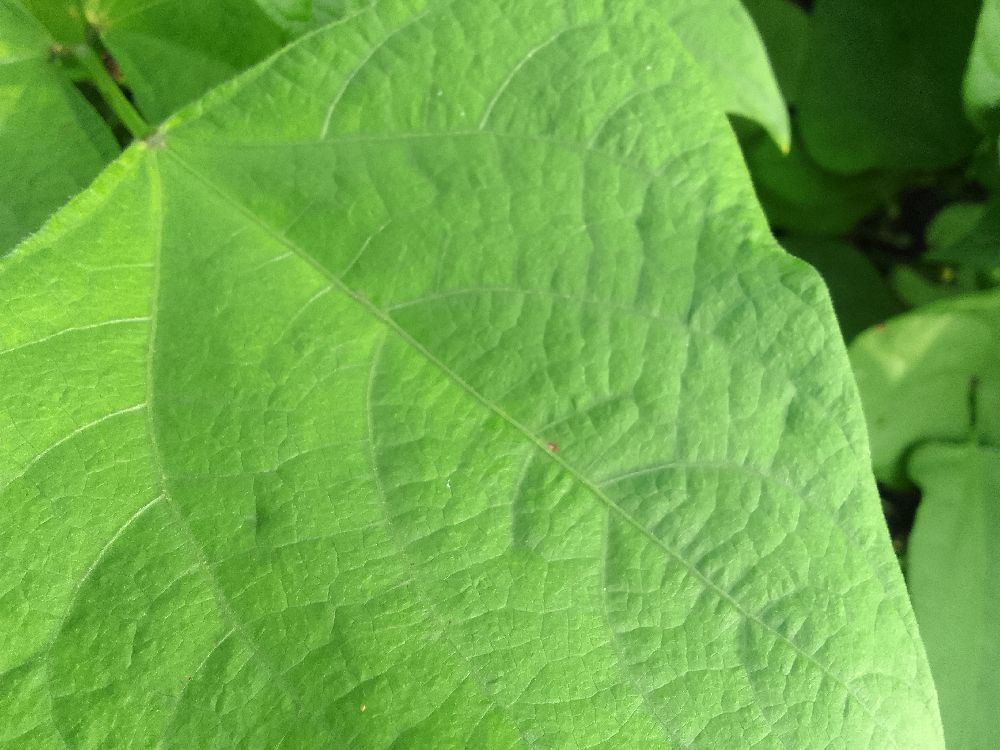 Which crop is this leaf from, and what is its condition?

common bean, healthy
